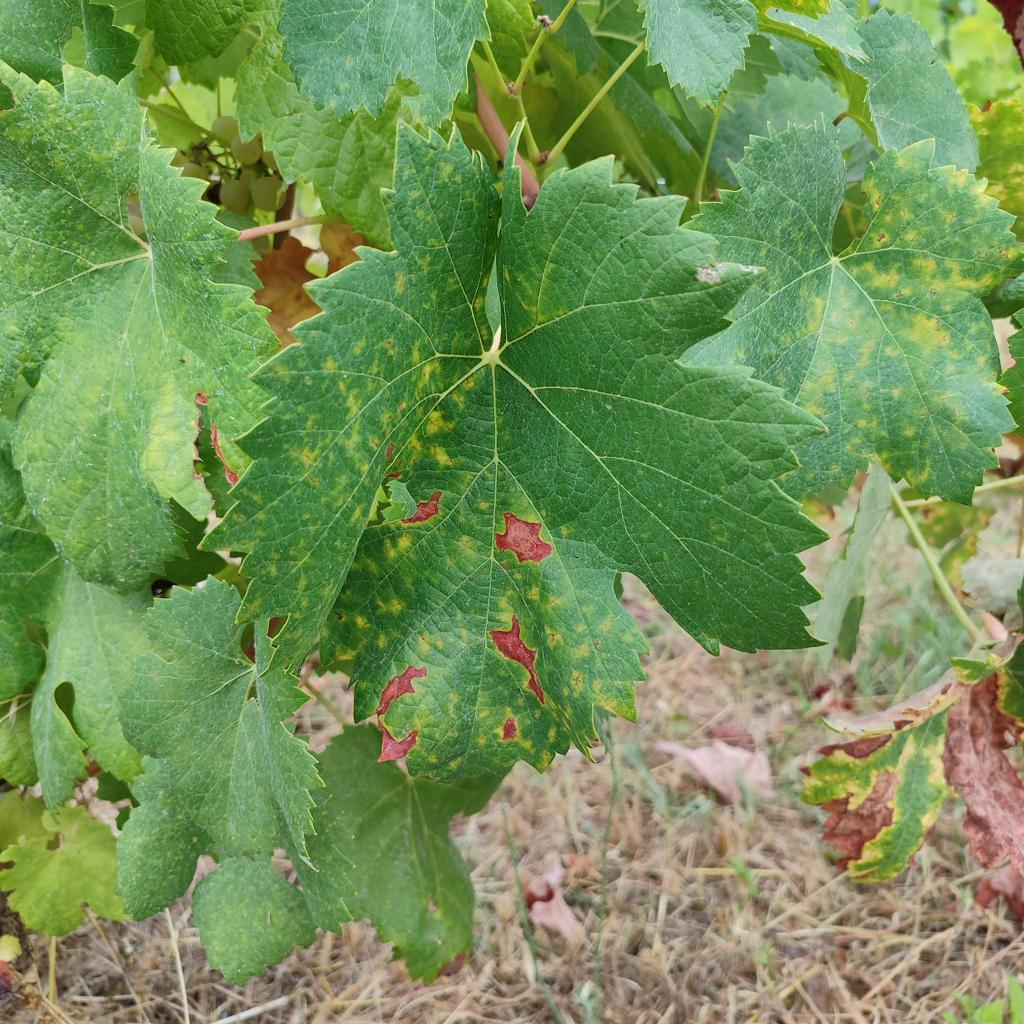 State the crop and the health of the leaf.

grapevine, esca complex
